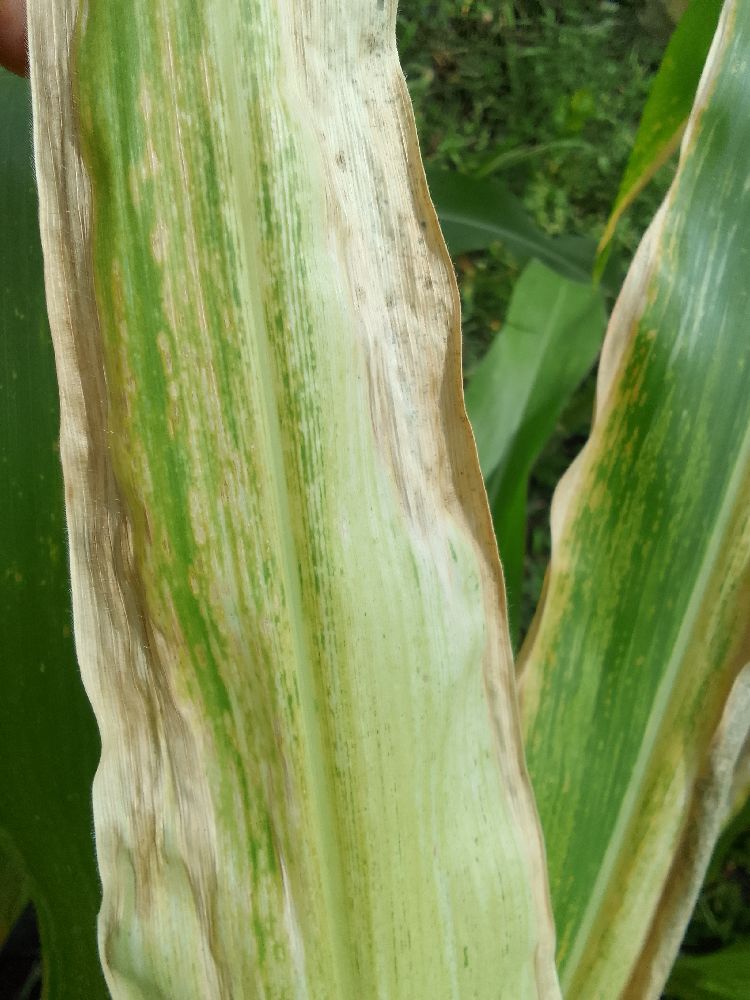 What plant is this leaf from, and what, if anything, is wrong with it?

maize, maize lethal necrosis
